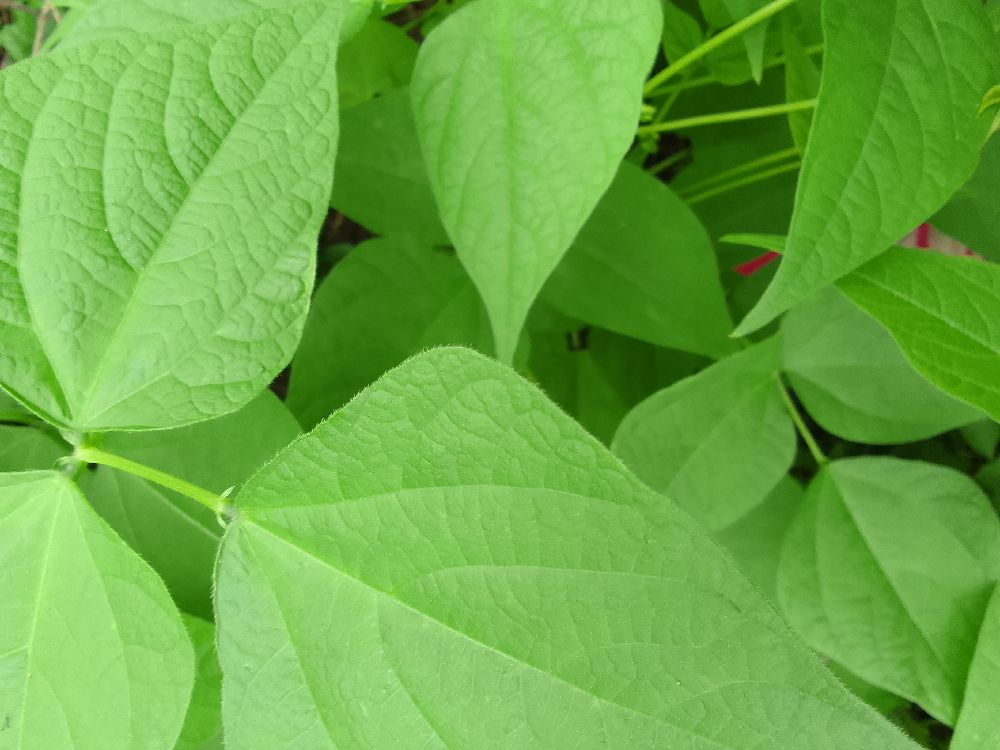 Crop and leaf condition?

common bean, healthy
